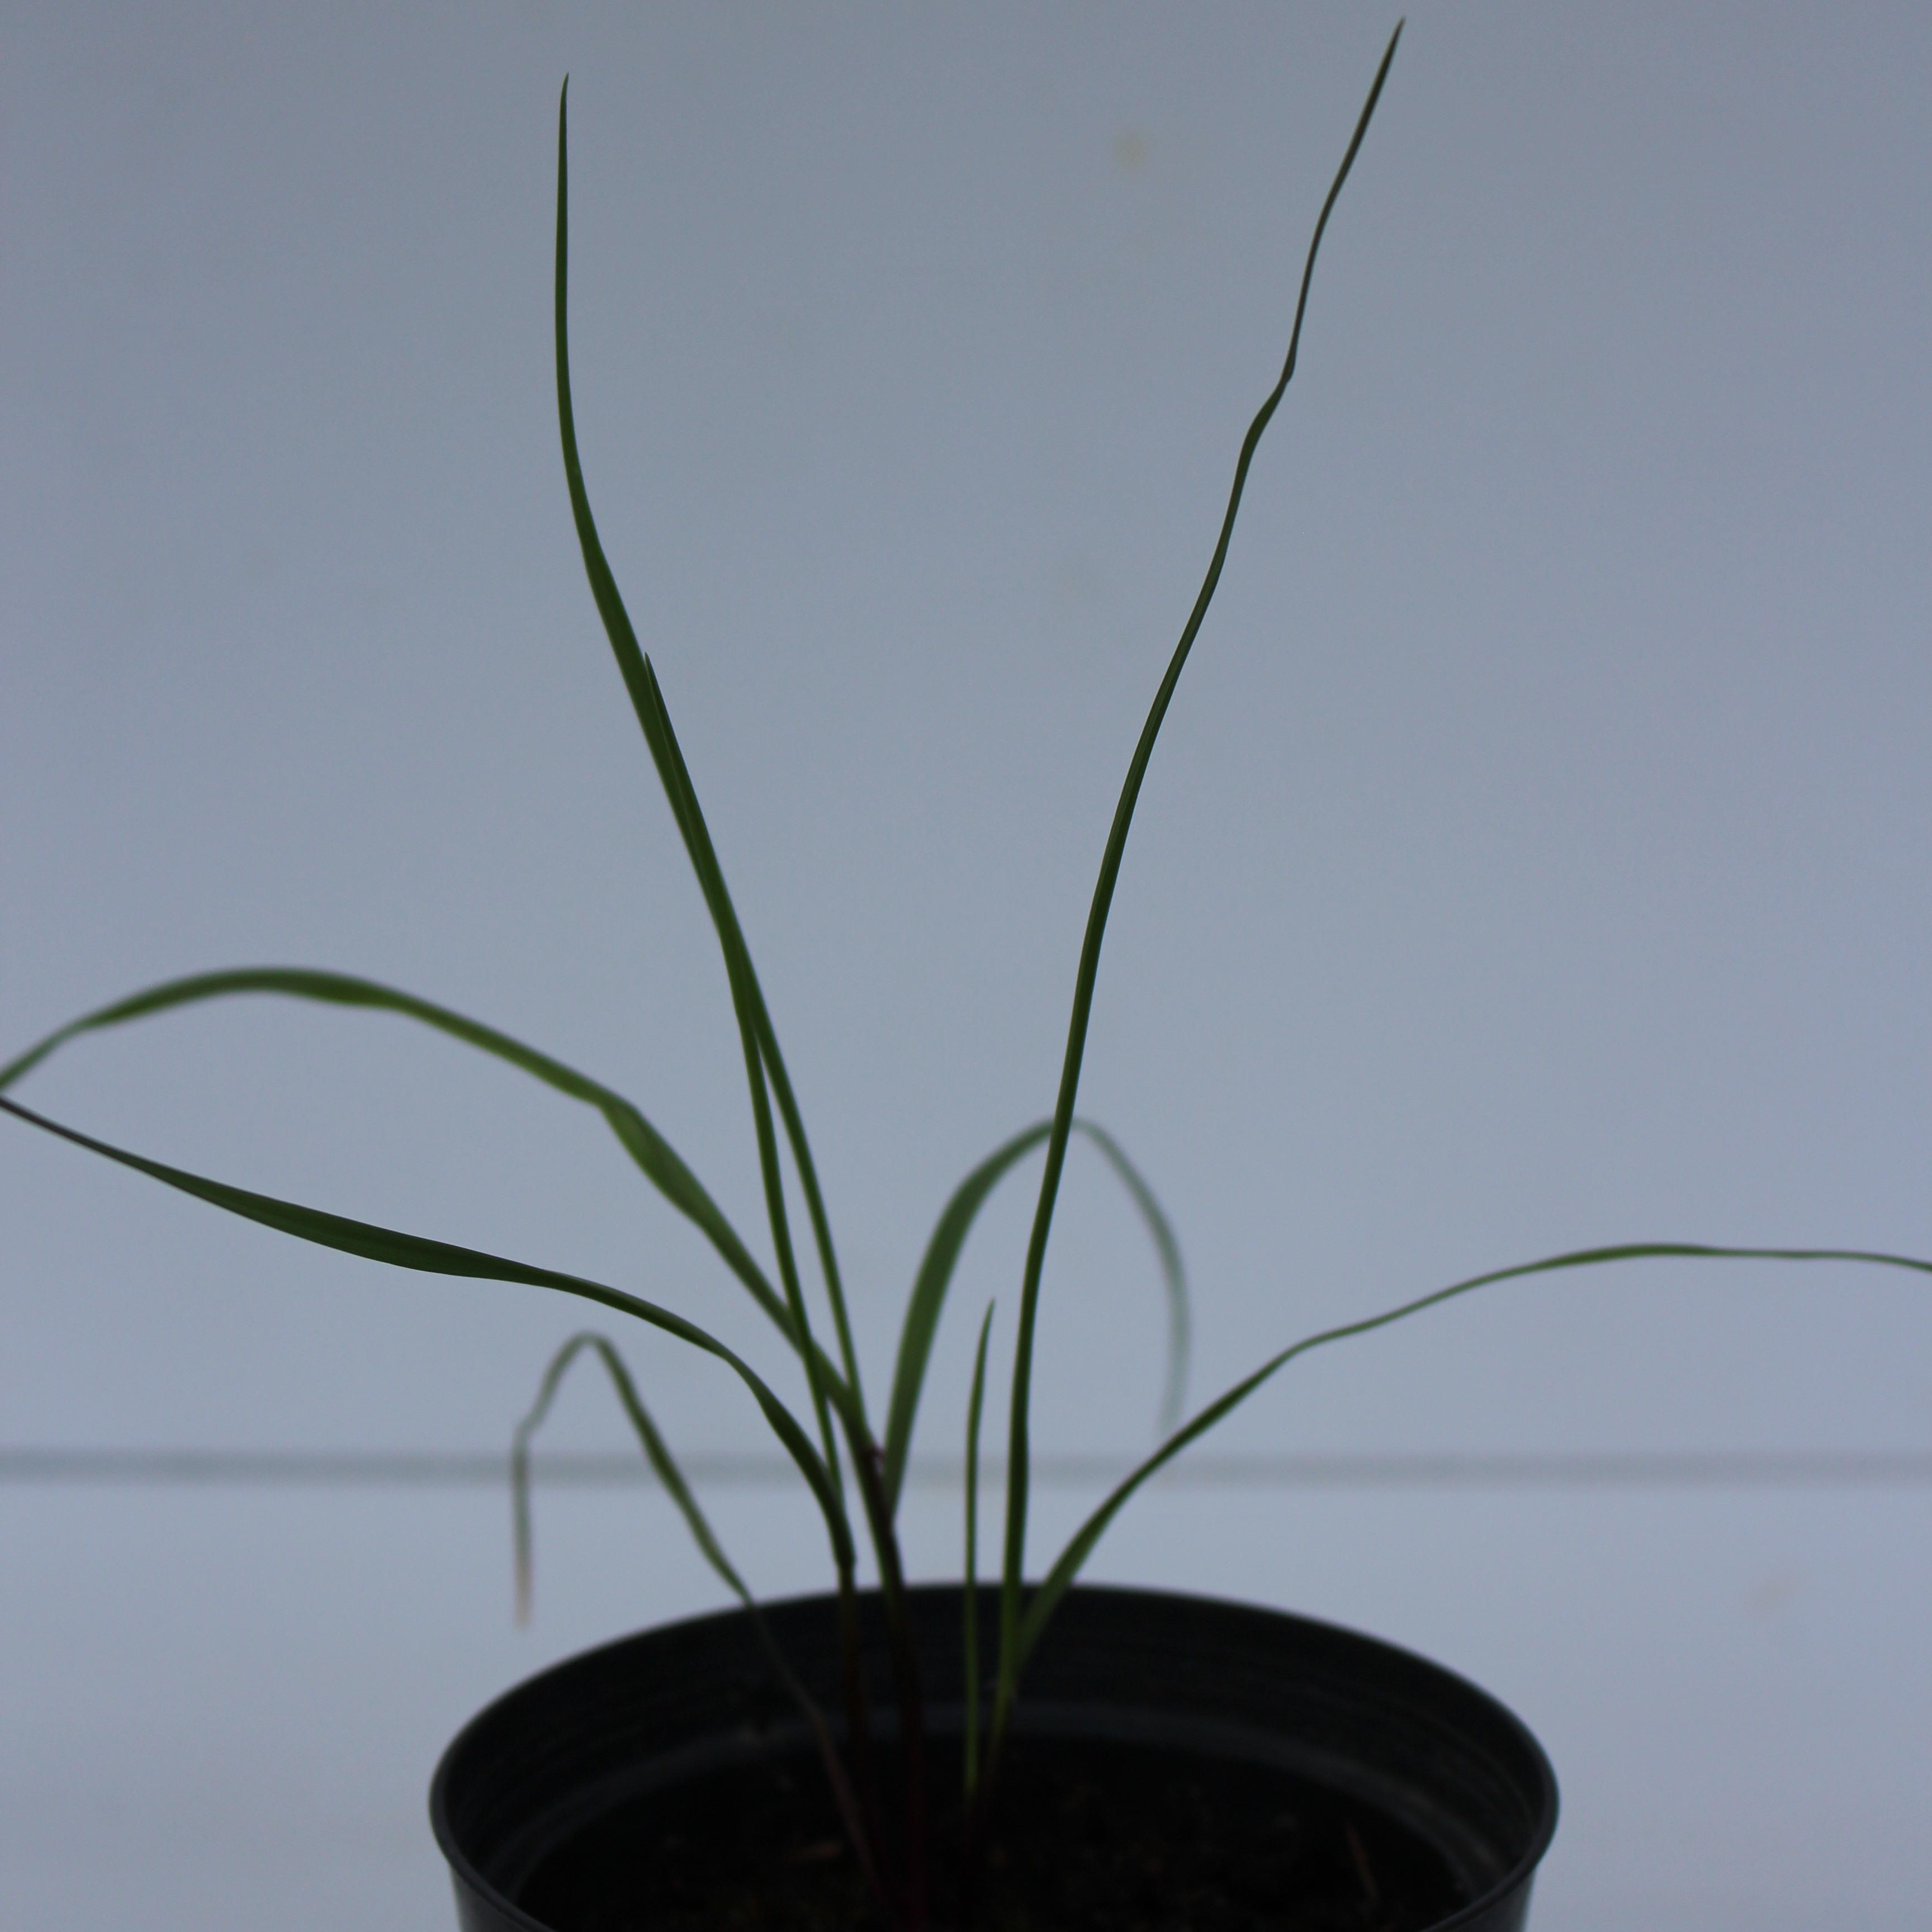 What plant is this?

Lolium multiflorum
